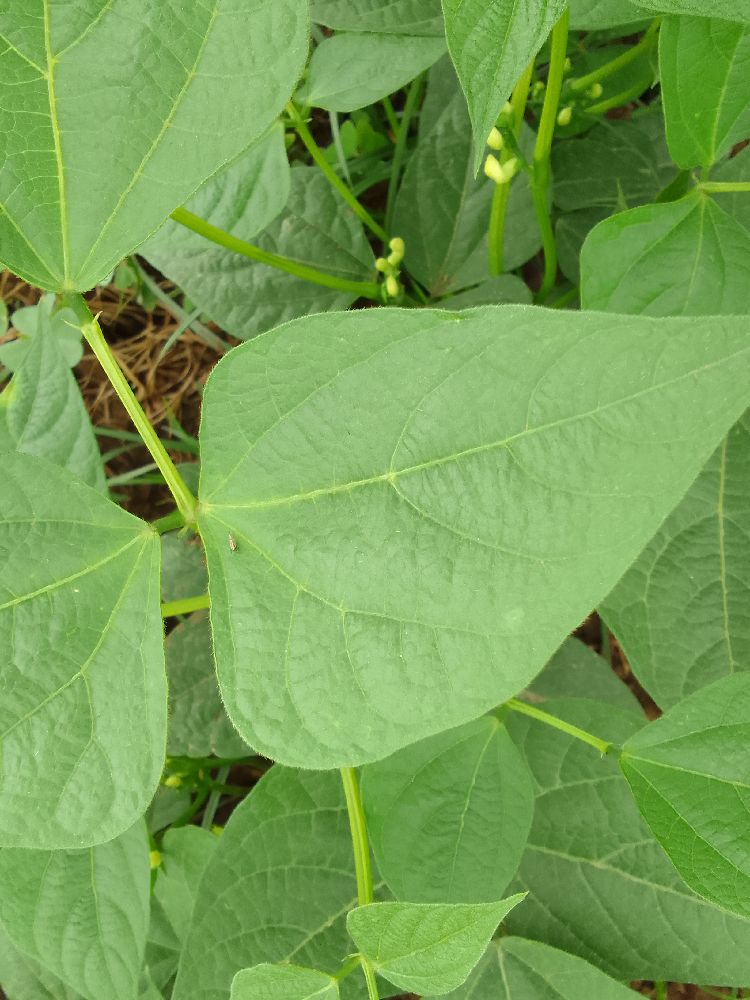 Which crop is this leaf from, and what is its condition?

common bean, healthy
